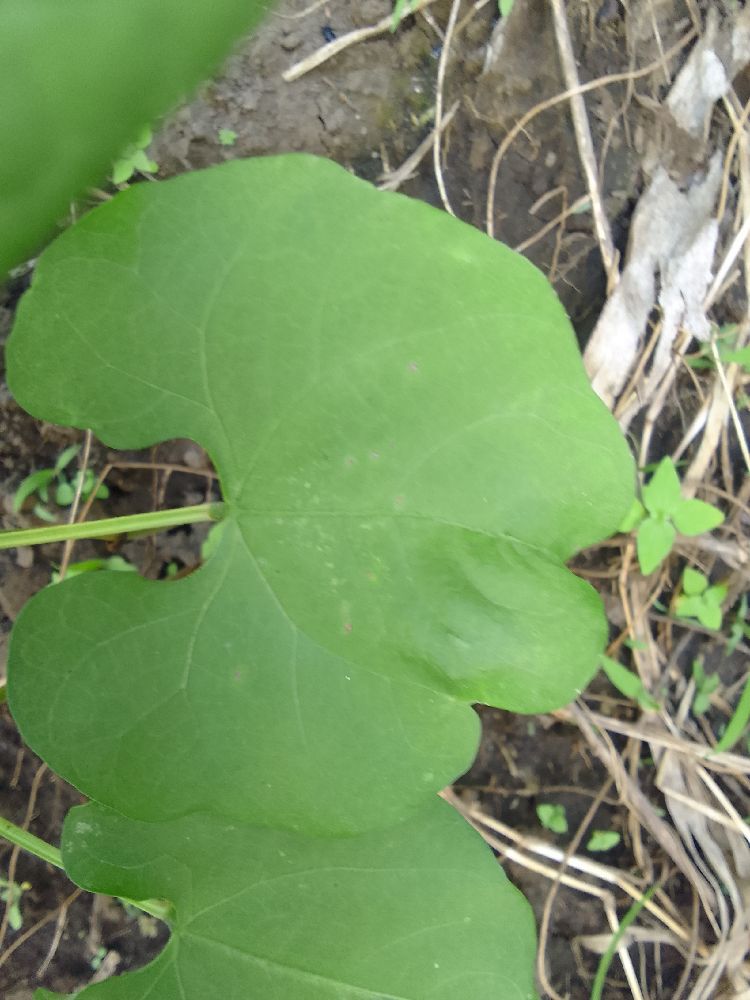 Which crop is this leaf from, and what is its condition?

common bean, healthy
